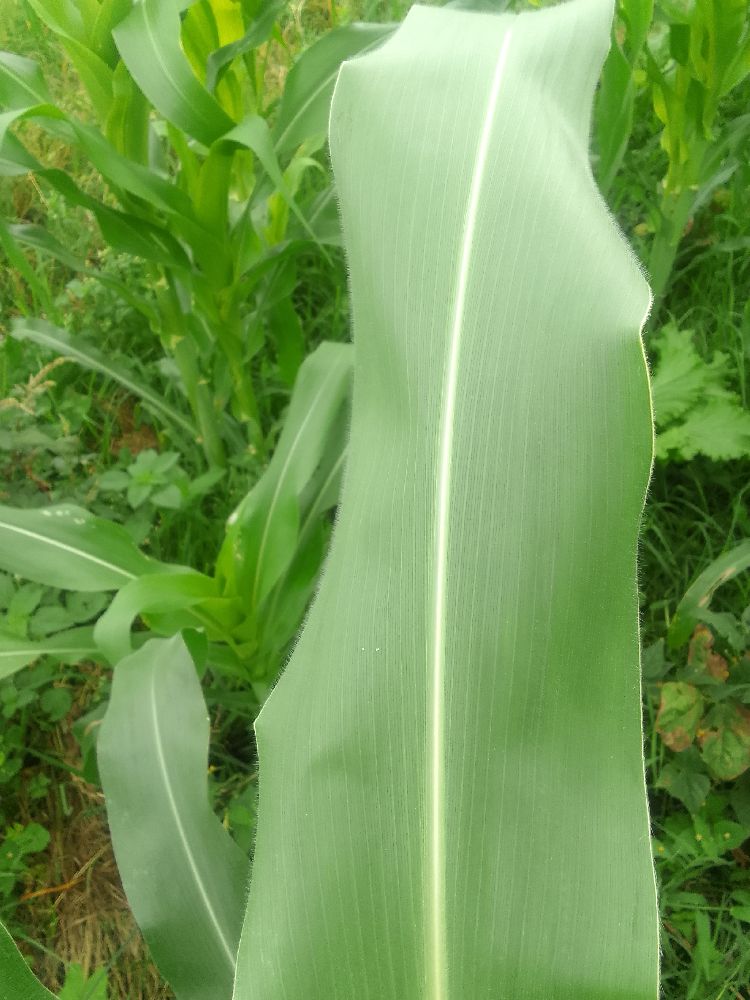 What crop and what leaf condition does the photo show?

maize, healthy
